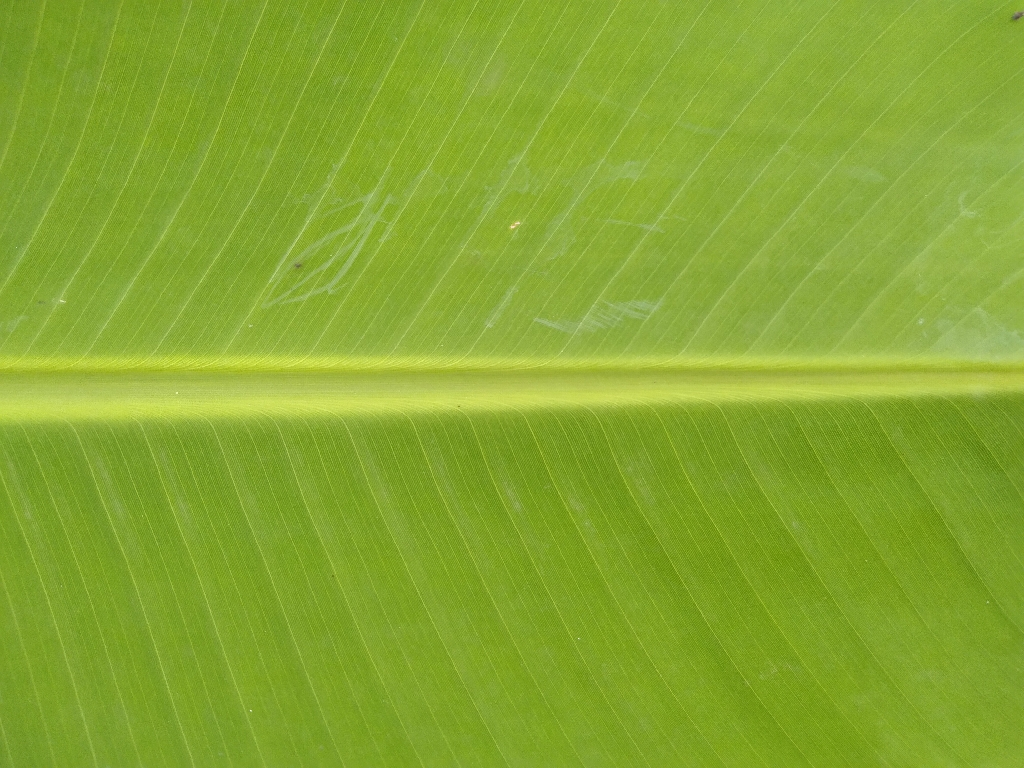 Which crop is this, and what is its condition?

banana, healthy
